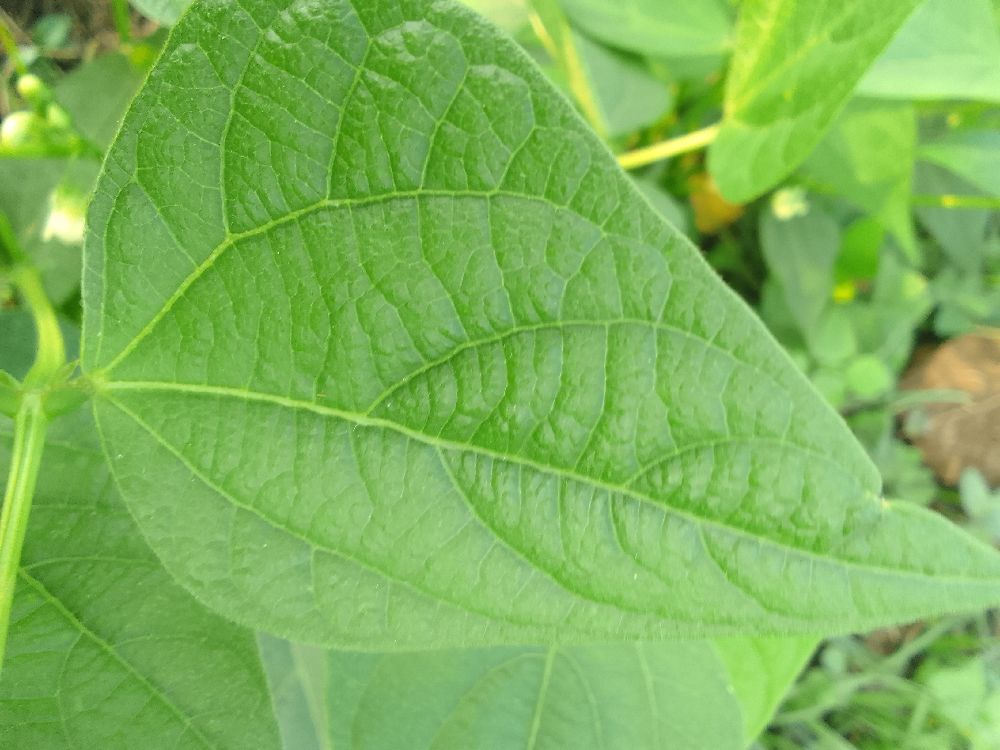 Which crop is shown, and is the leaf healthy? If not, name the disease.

common bean, healthy
